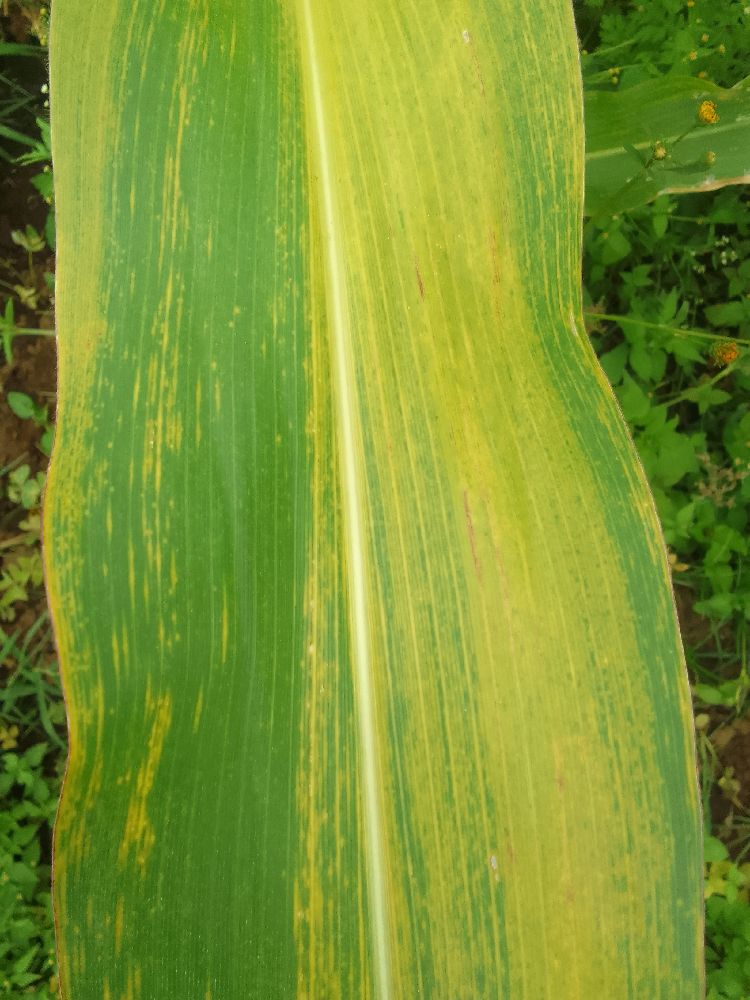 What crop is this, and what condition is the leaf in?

maize, maize lethal necrosis
